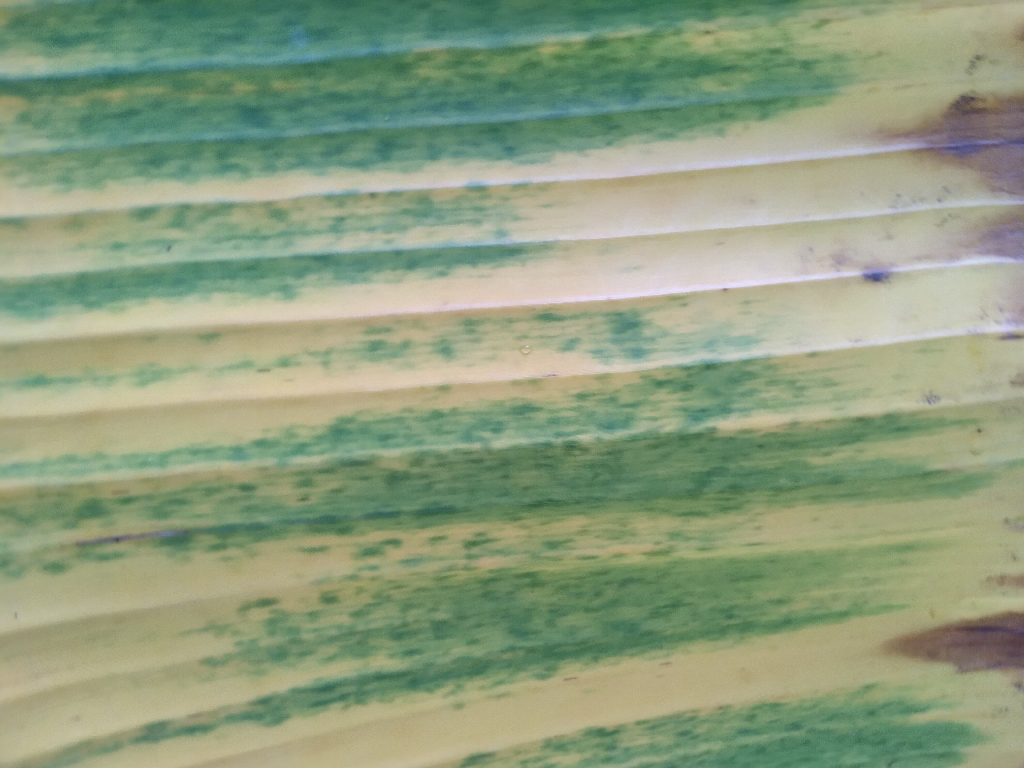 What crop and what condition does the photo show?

banana, fusarium wilt race 1
